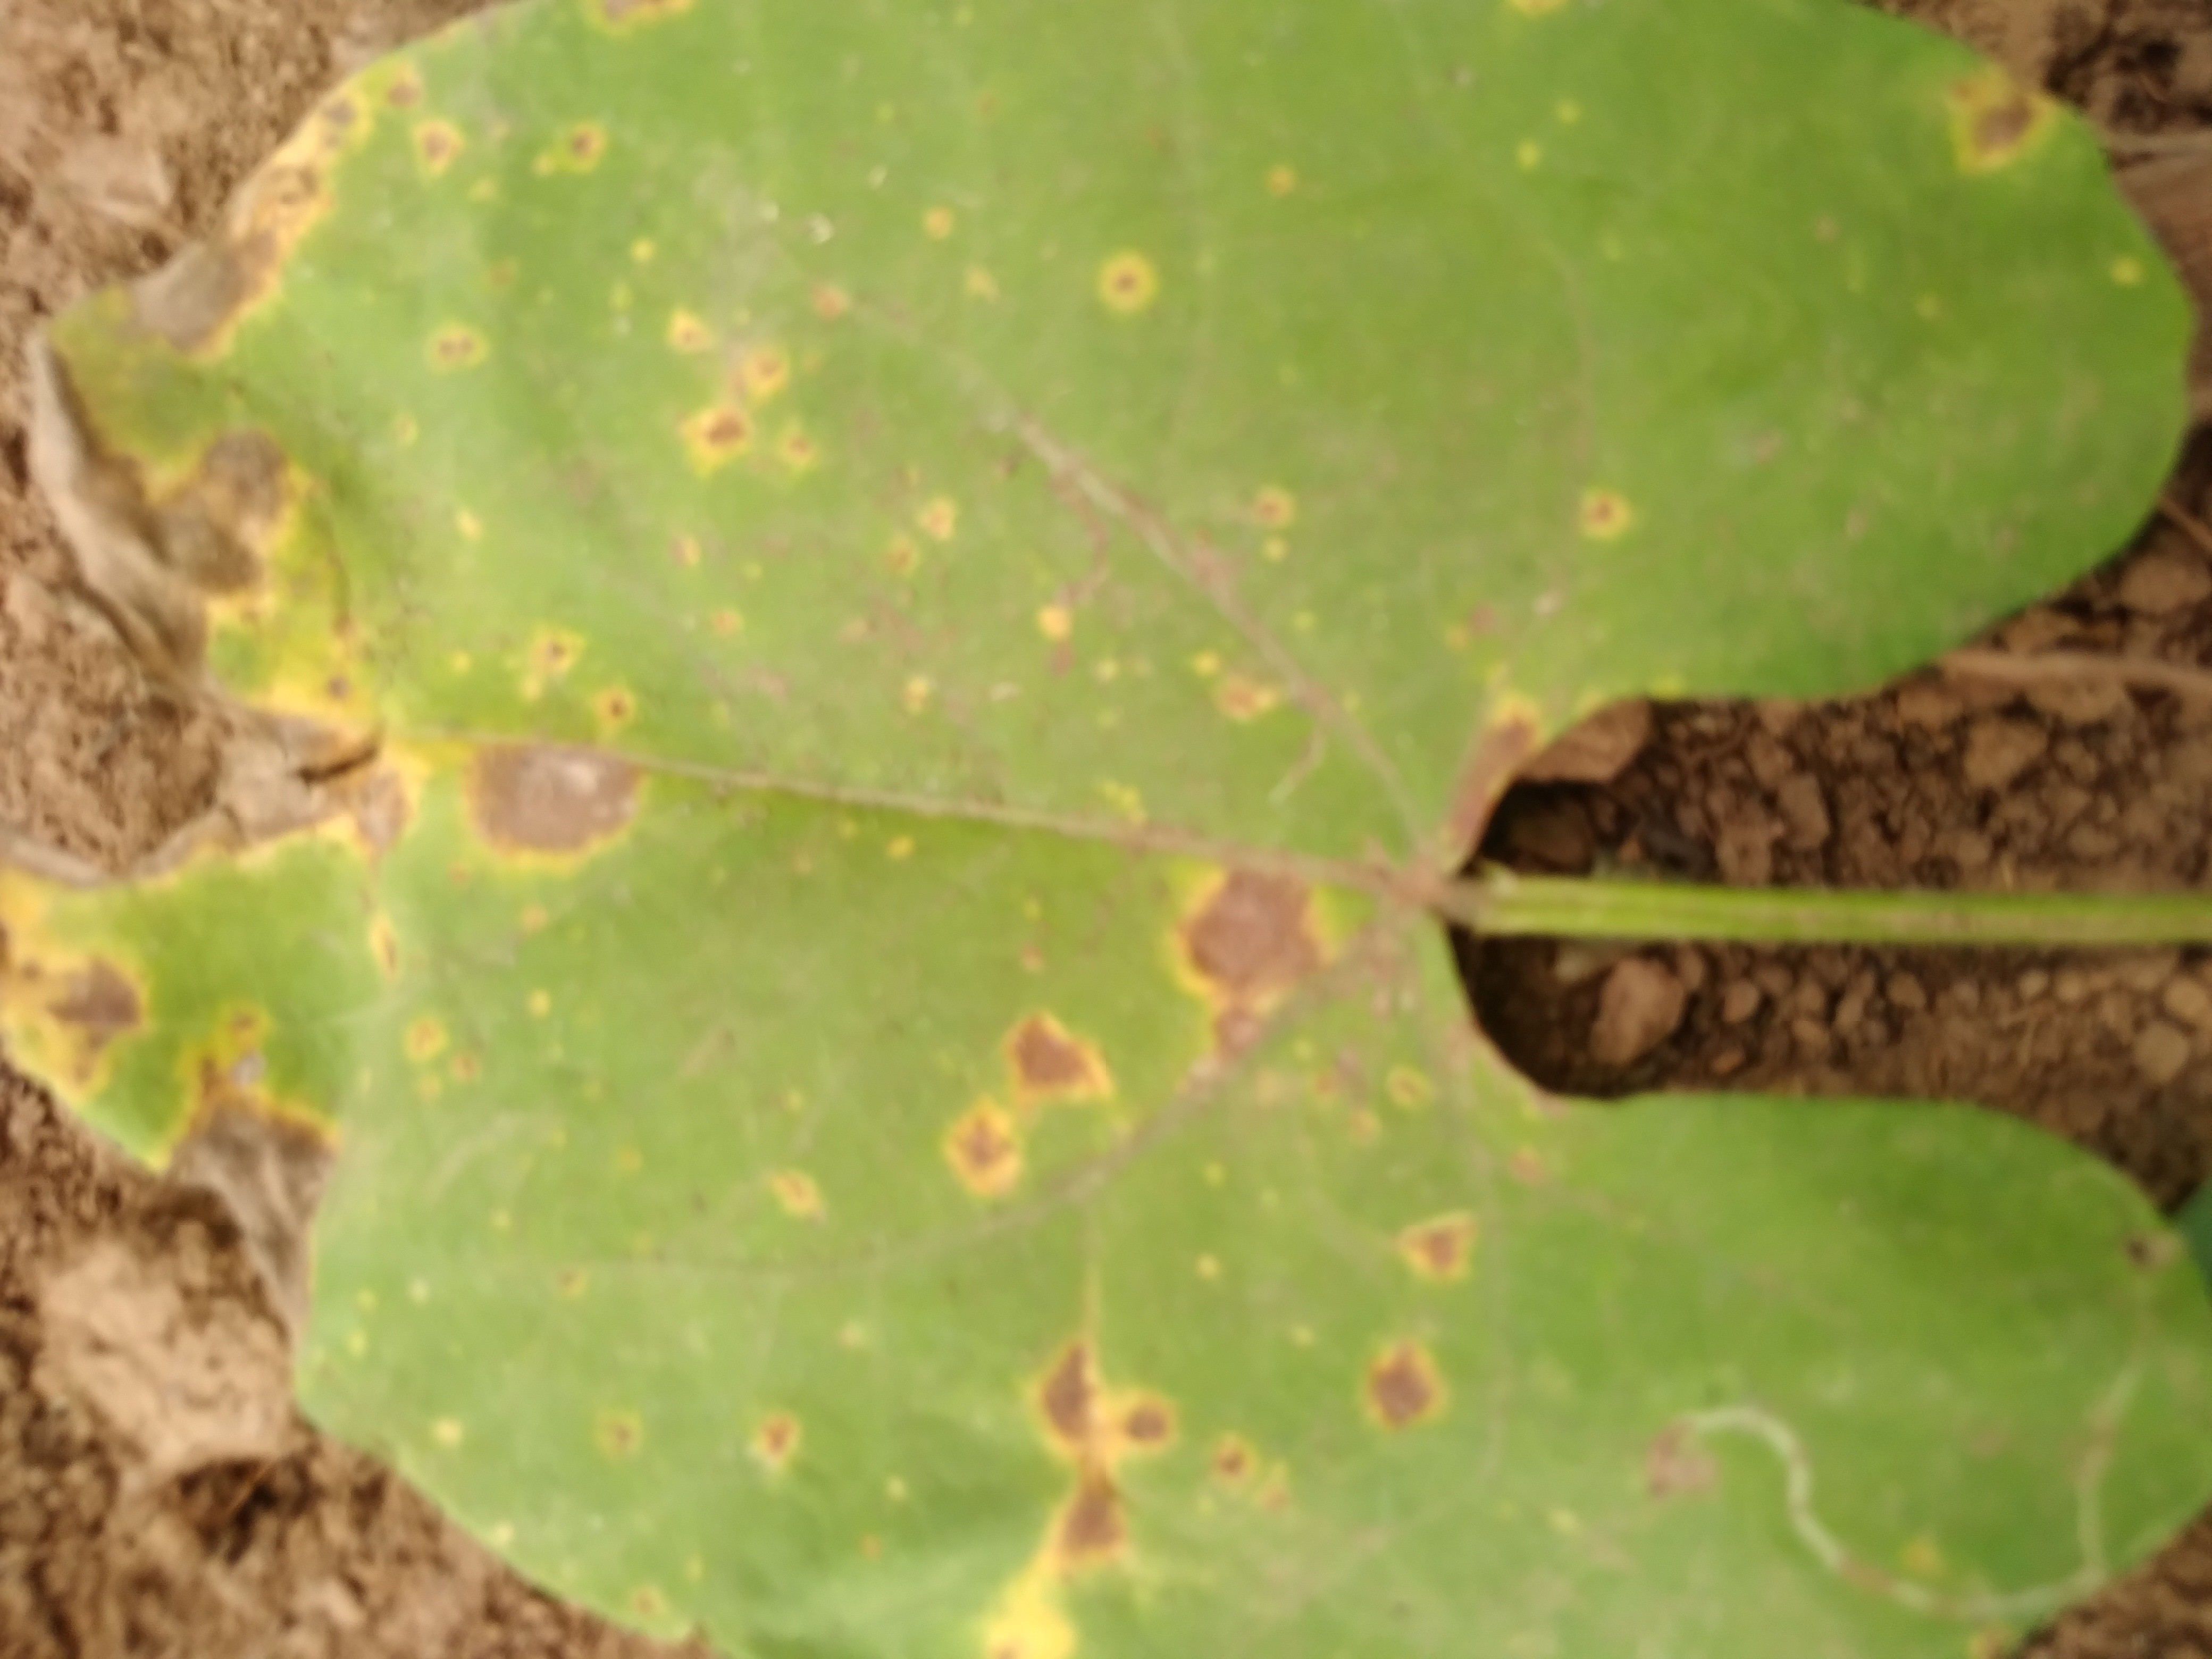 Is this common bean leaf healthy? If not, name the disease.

rust
